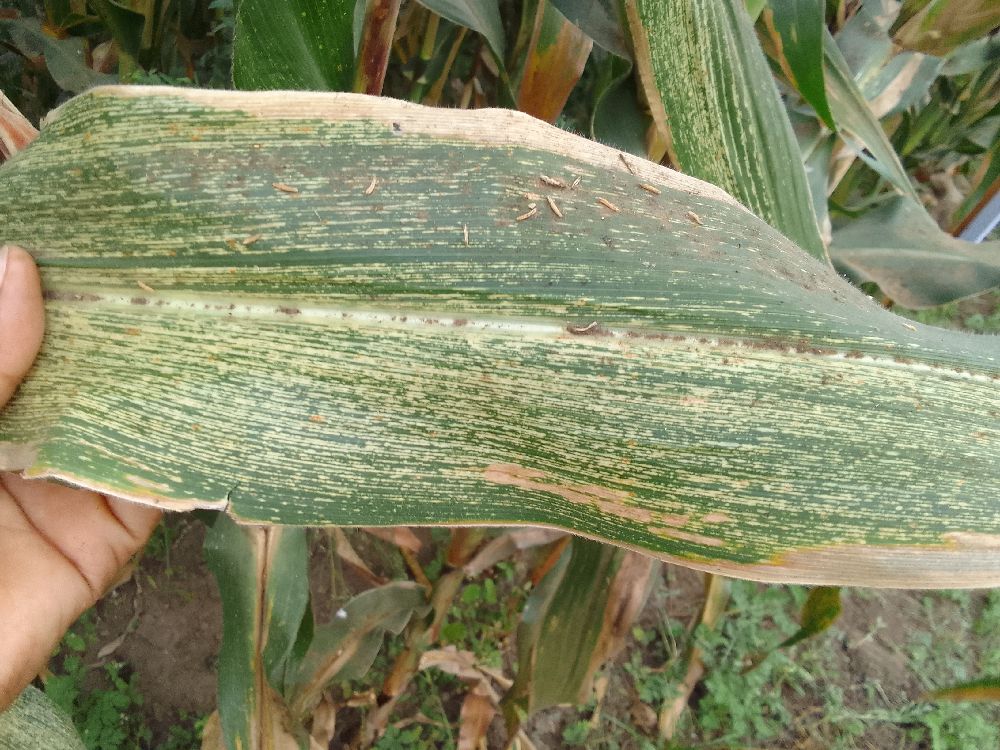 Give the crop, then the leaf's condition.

maize, maize streak virus
